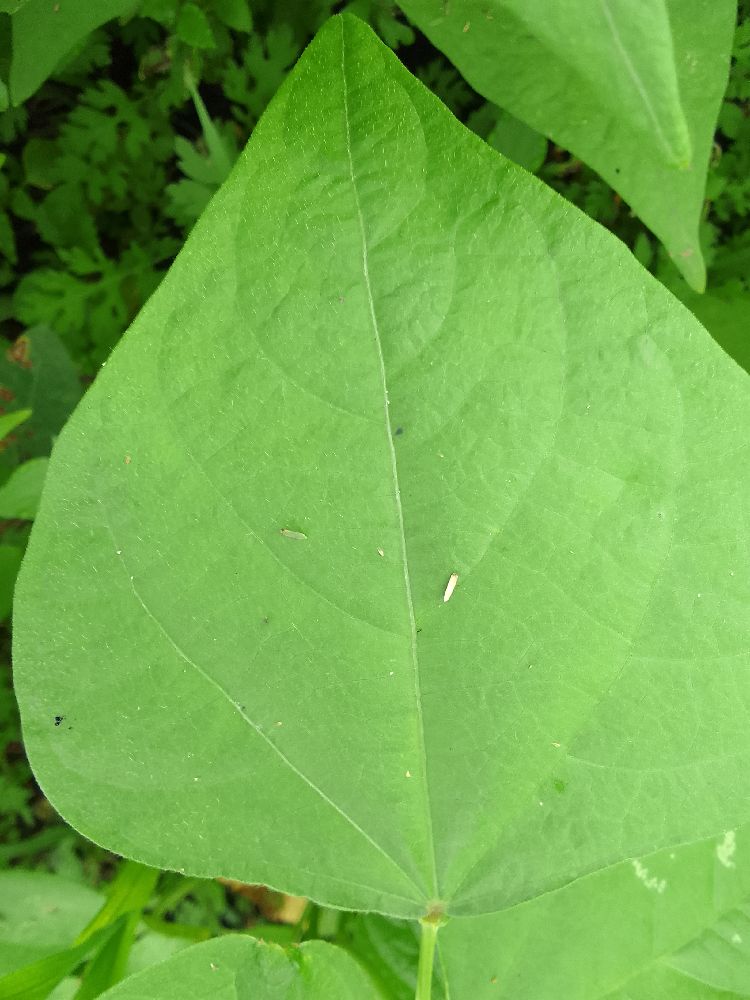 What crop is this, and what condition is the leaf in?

common bean, healthy
